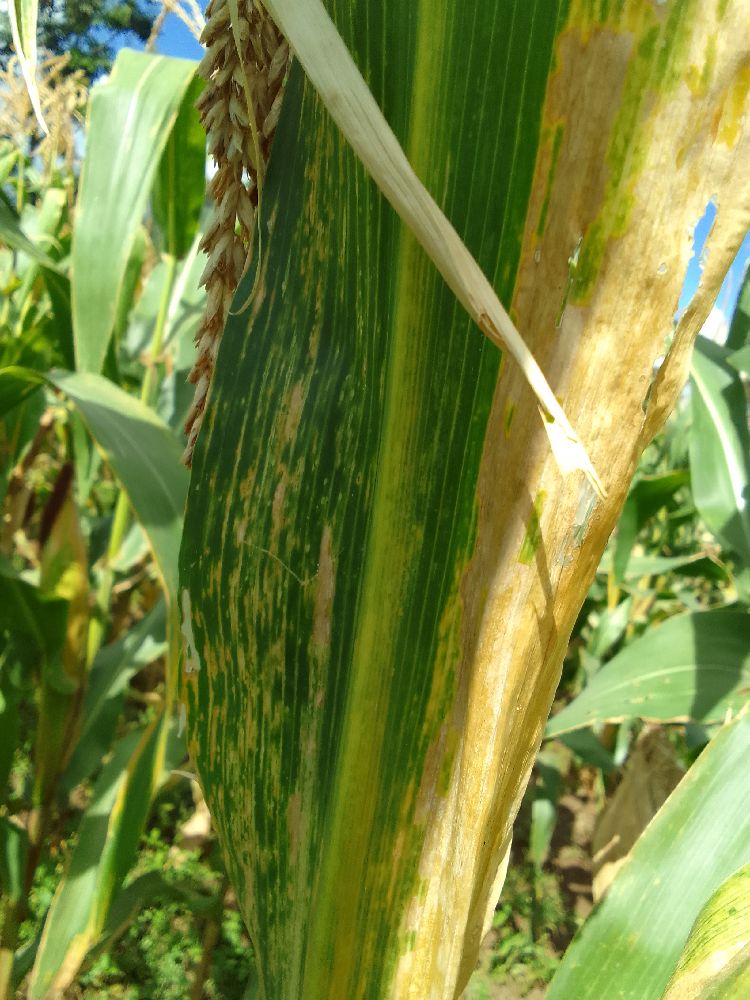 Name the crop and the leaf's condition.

maize, maize lethal necrosis
